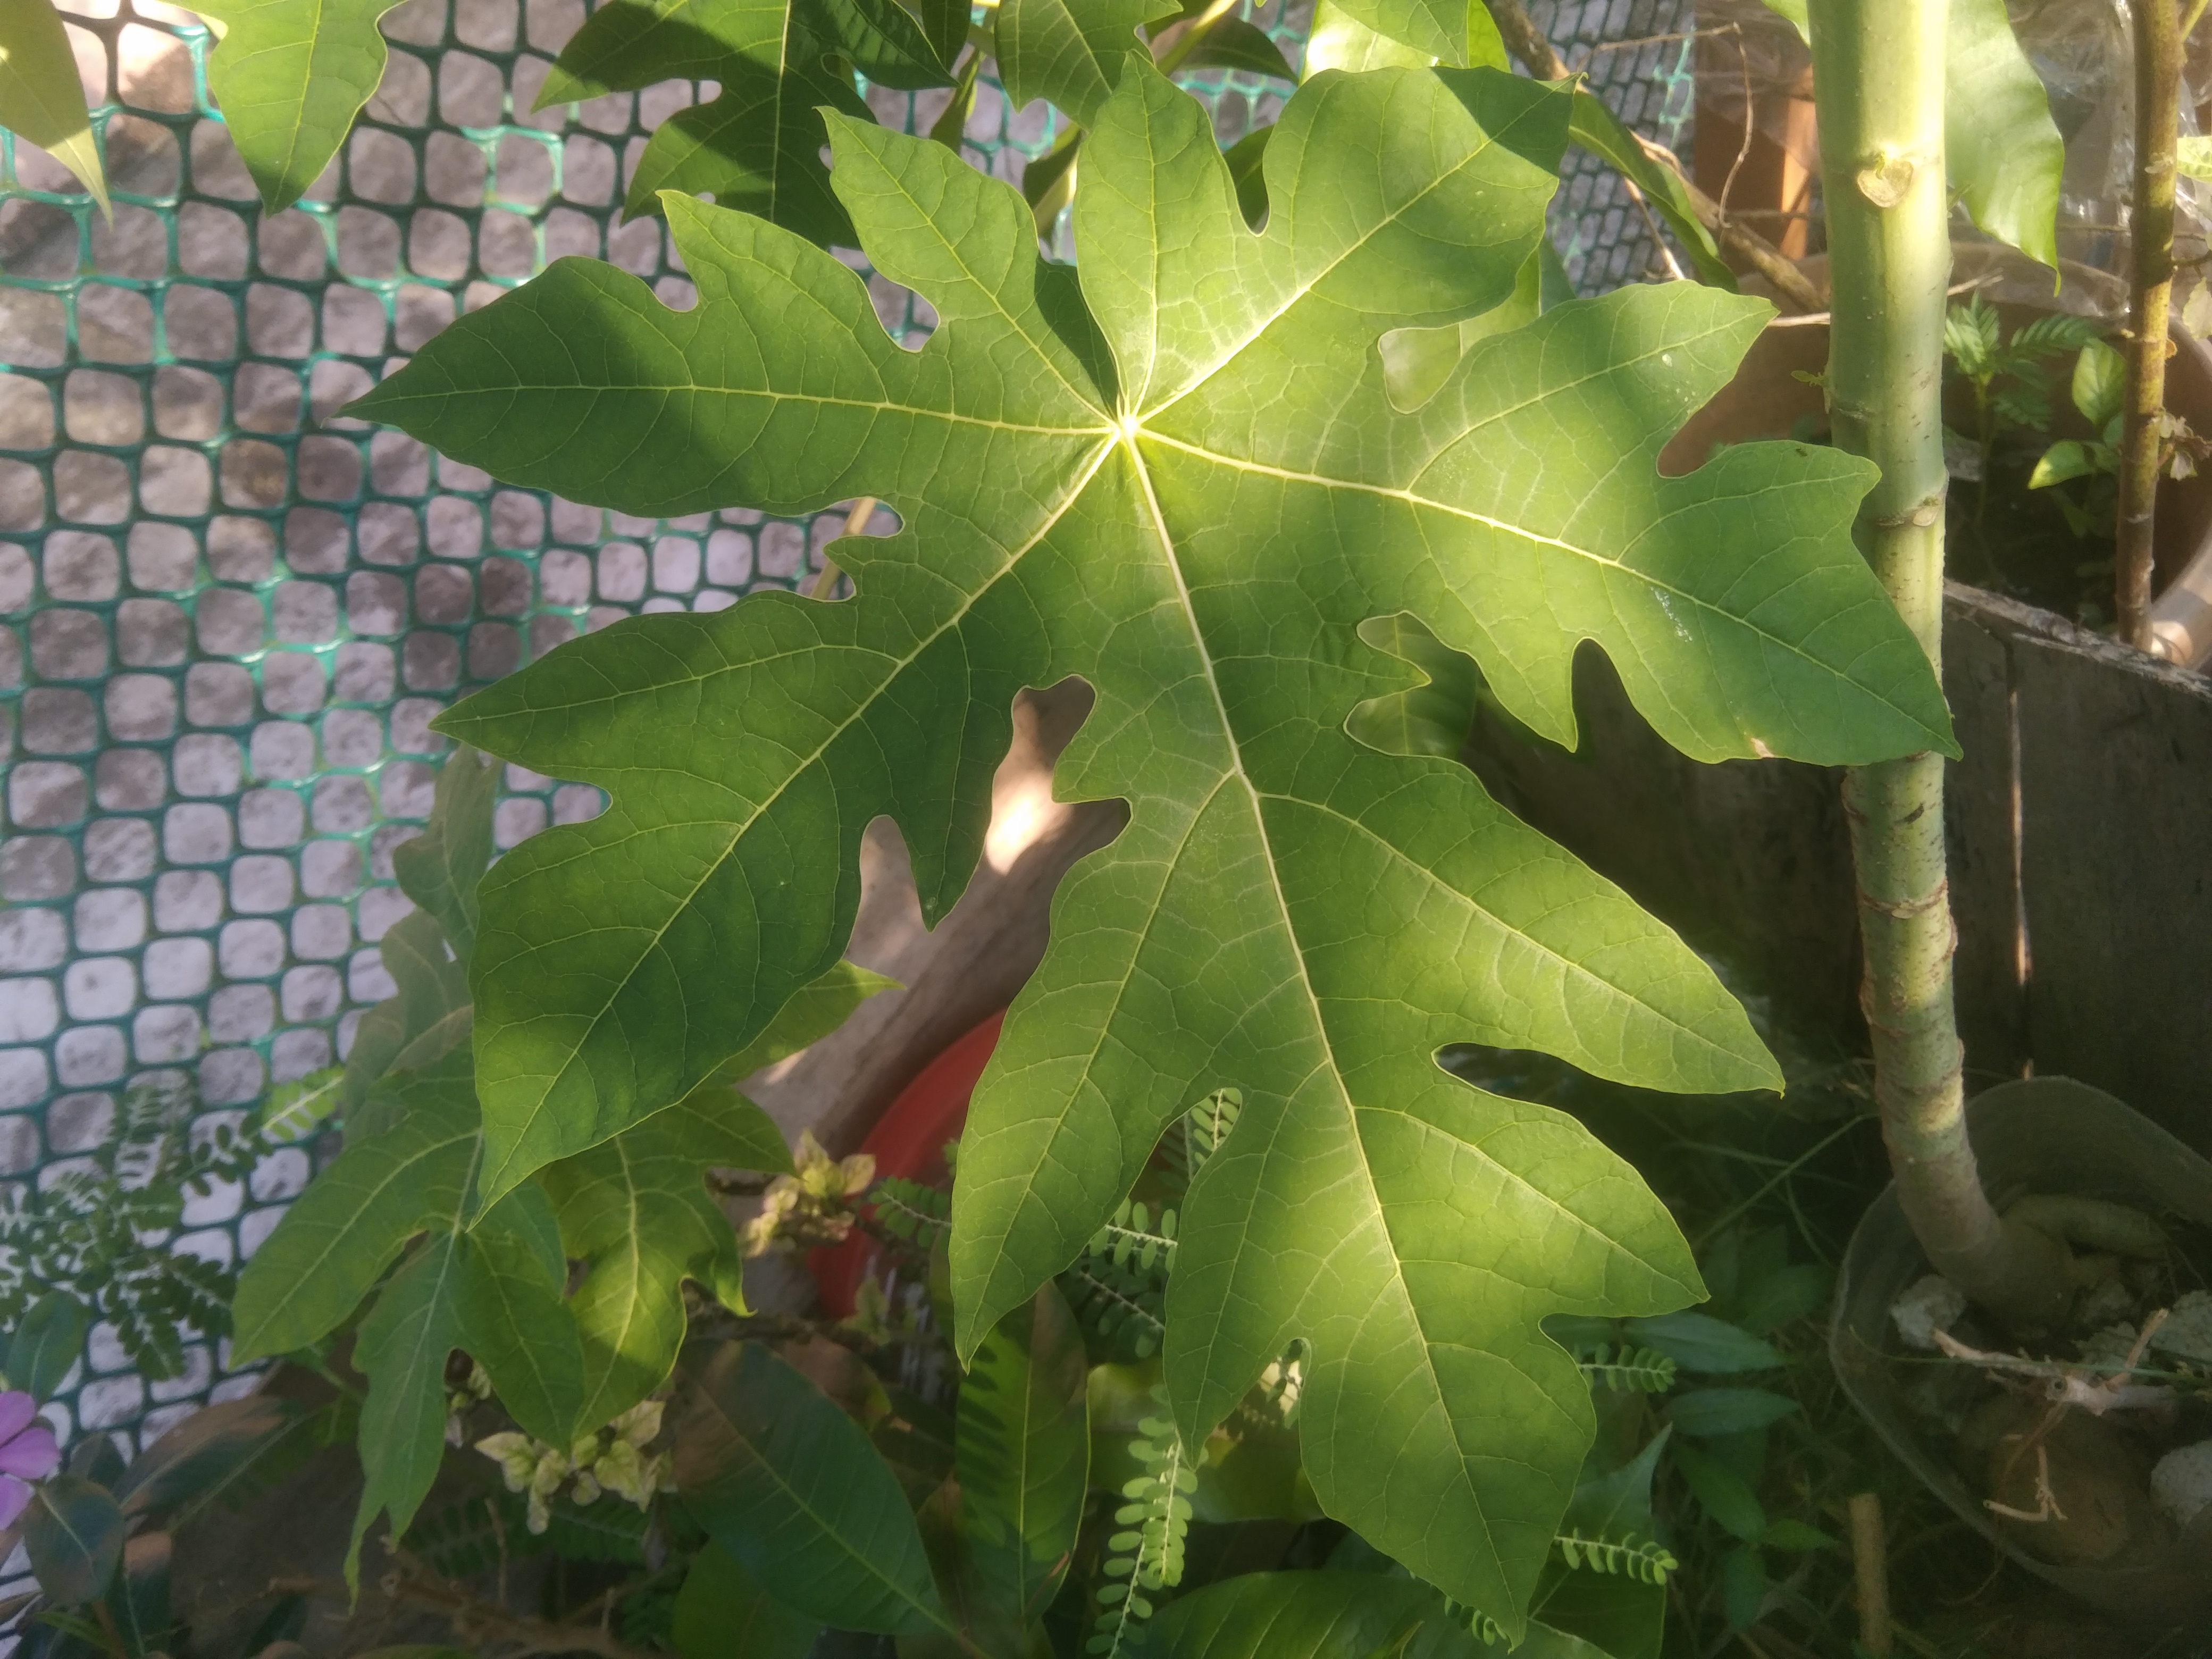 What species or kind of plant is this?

papaya
